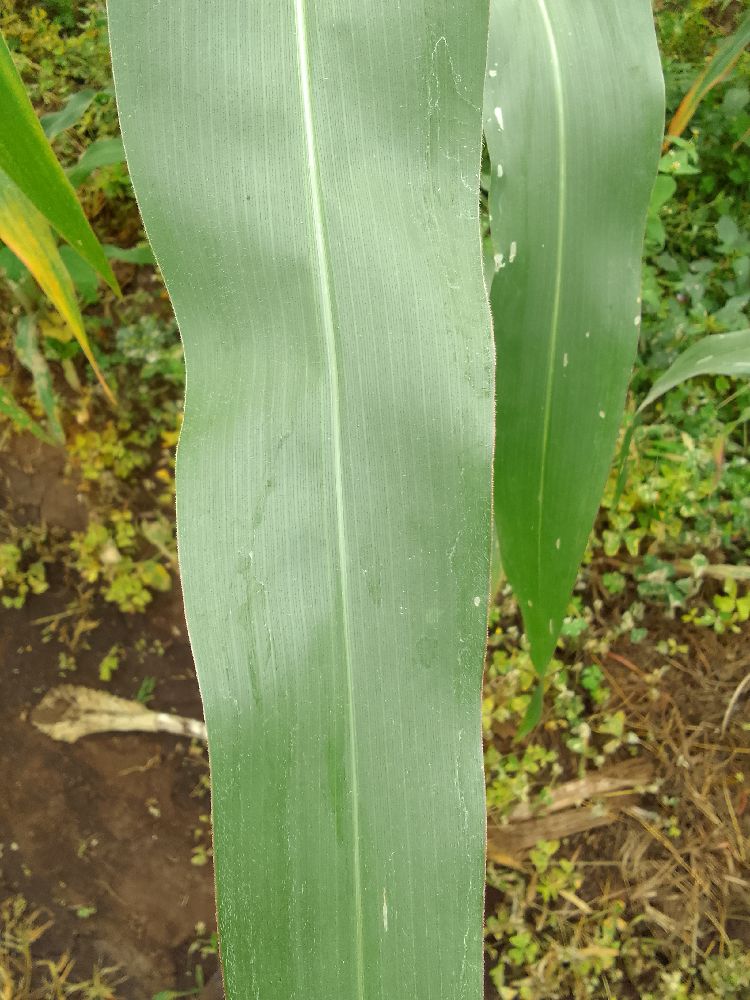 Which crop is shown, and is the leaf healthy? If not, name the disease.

maize, healthy
